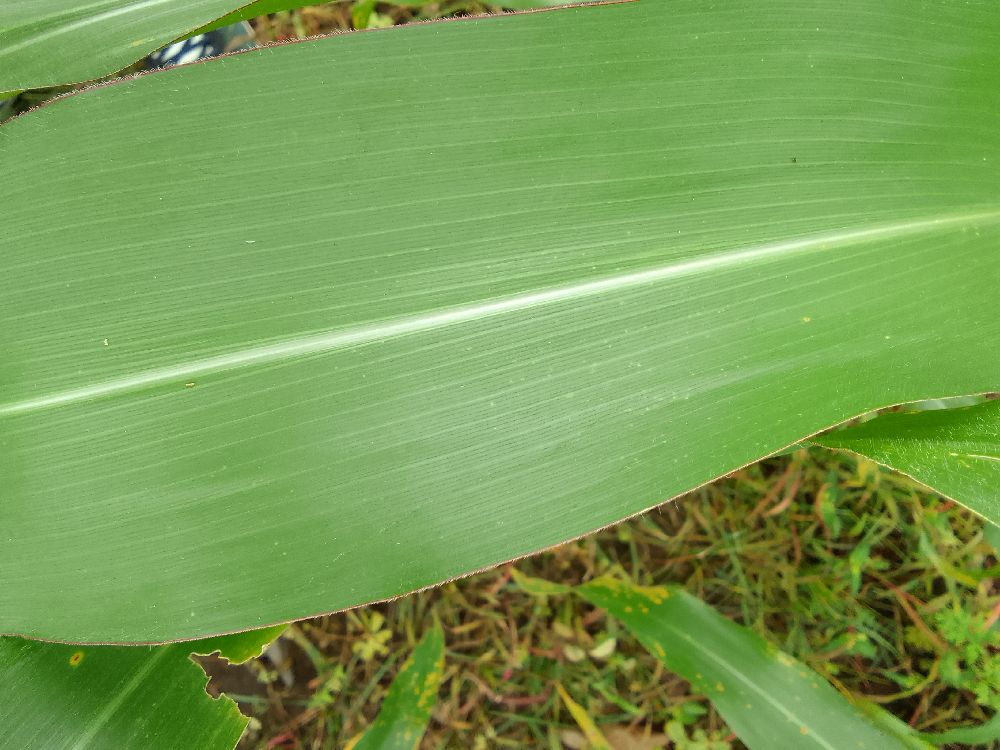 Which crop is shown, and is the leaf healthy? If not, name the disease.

maize, healthy
